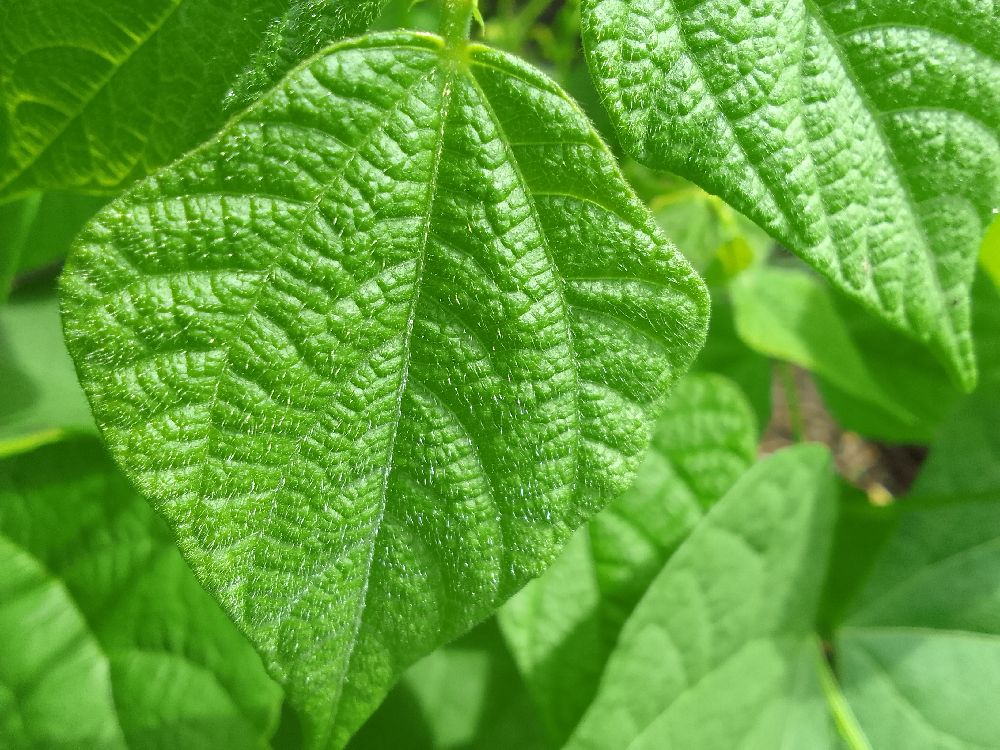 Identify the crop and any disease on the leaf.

common bean, healthy
